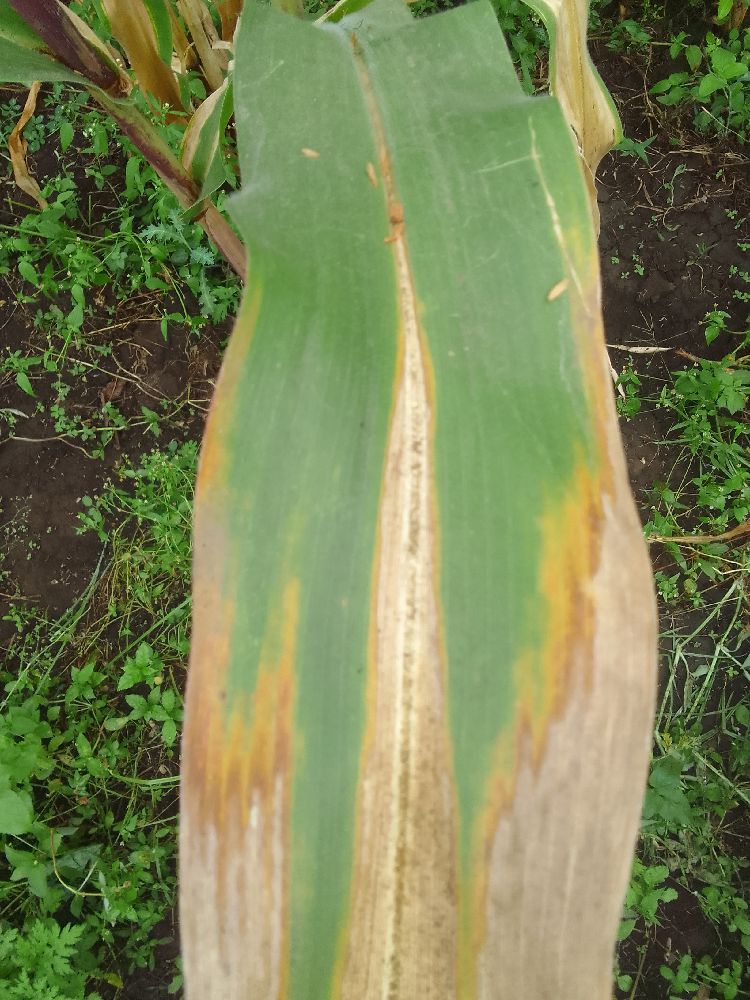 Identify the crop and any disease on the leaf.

maize, maize lethal necrosis
